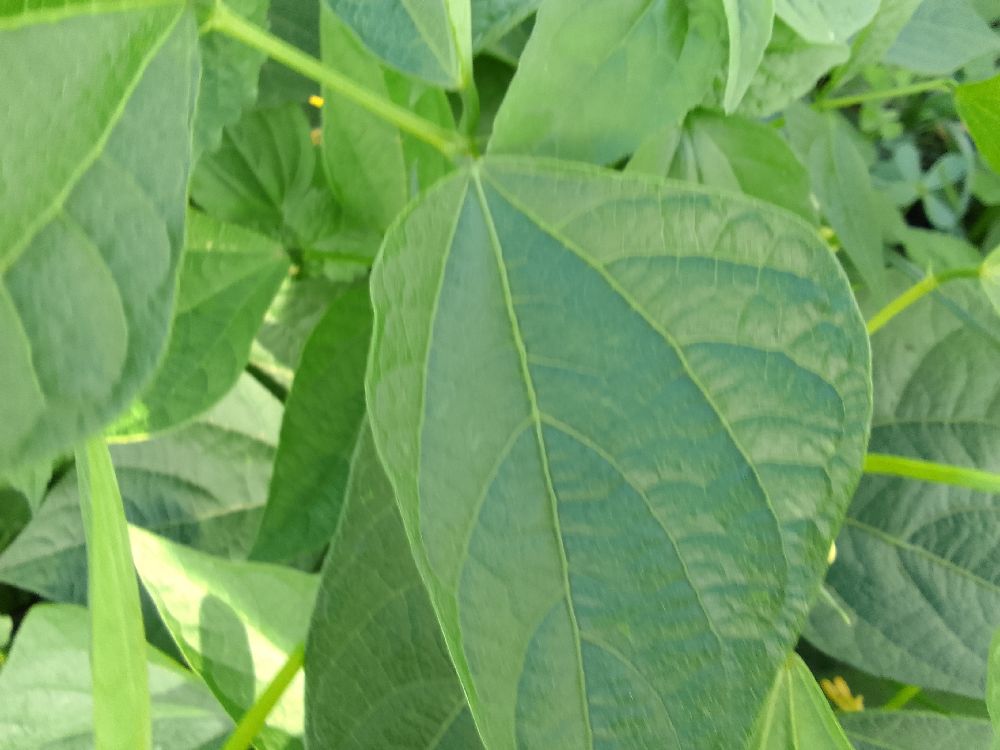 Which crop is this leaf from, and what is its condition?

common bean, healthy
